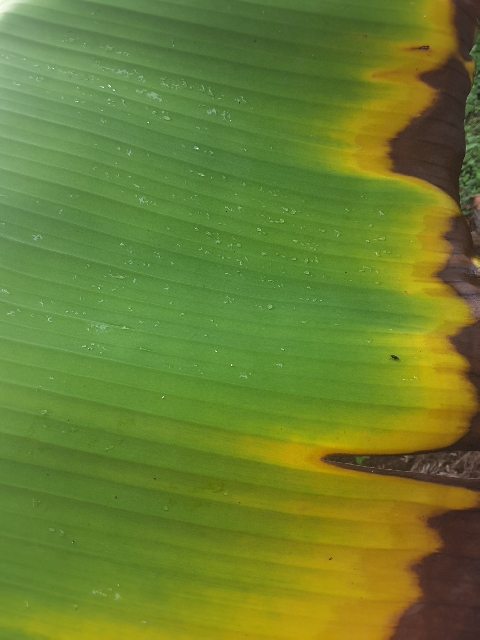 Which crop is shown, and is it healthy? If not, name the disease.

banana, fusarium wilt race 1
